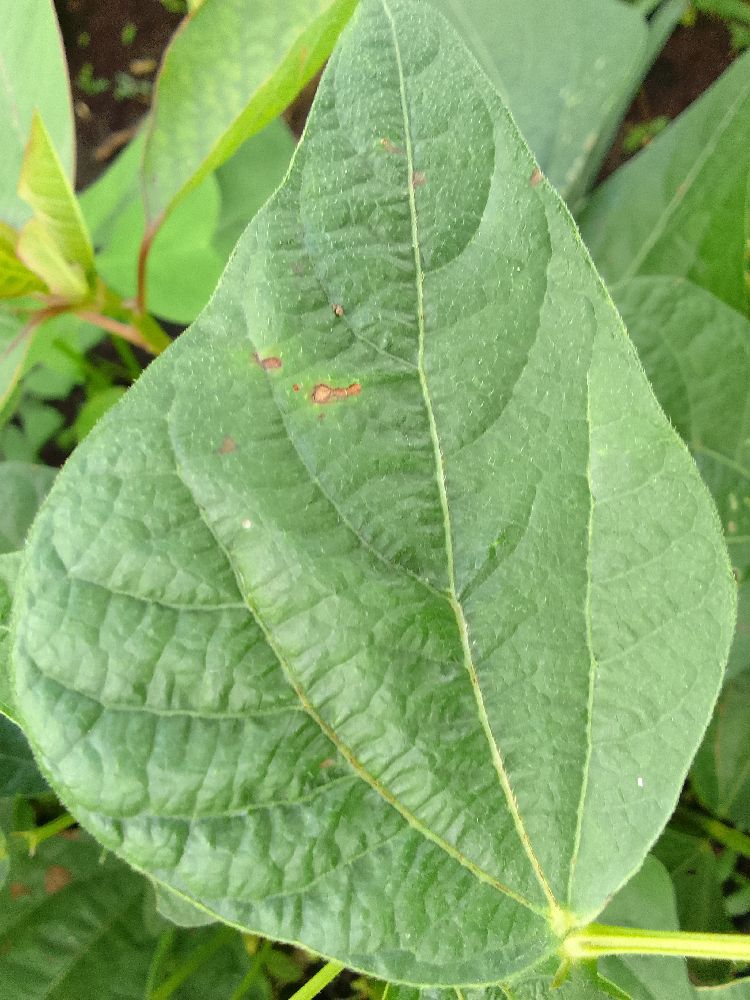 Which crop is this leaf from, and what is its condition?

common bean, healthy
